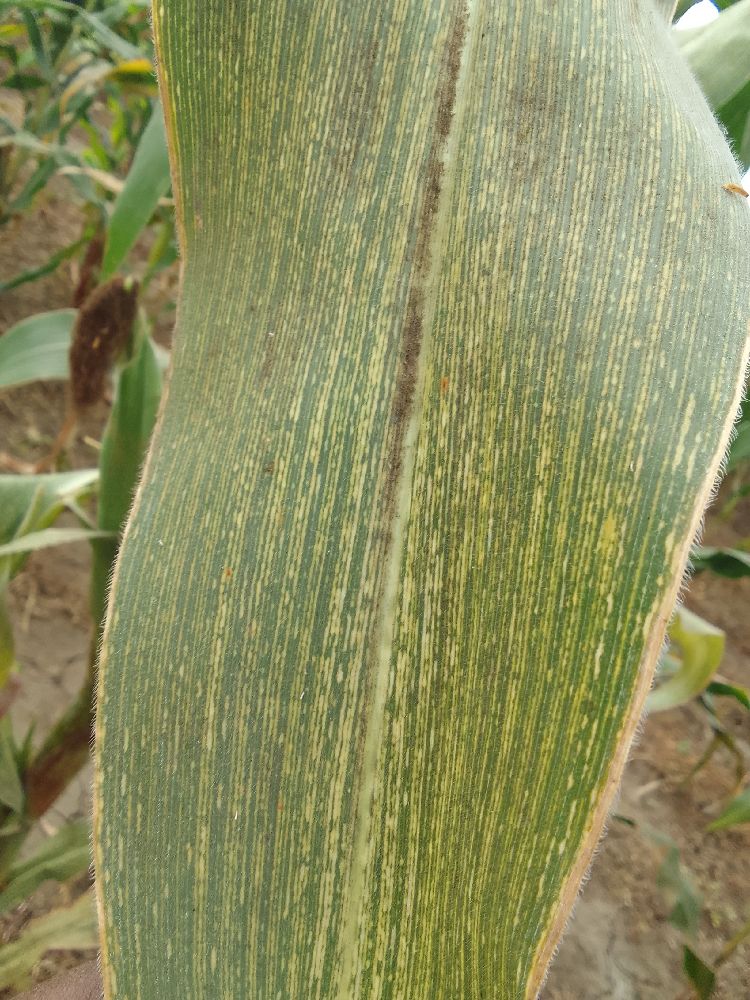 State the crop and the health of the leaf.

maize, maize streak virus
